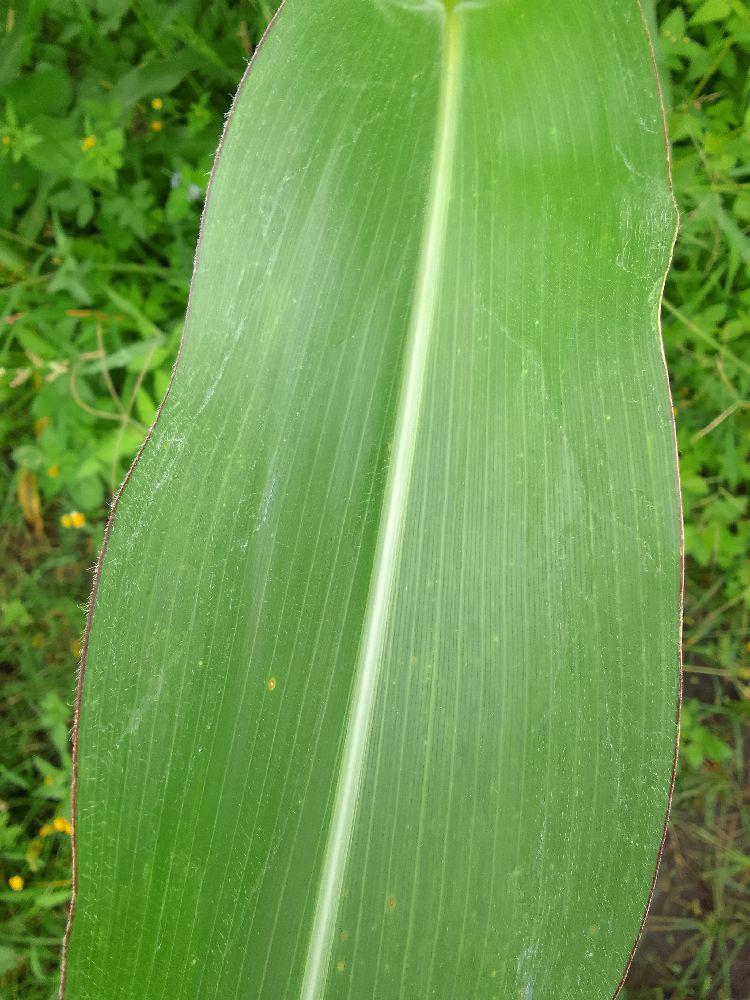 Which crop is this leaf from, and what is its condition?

maize, healthy
